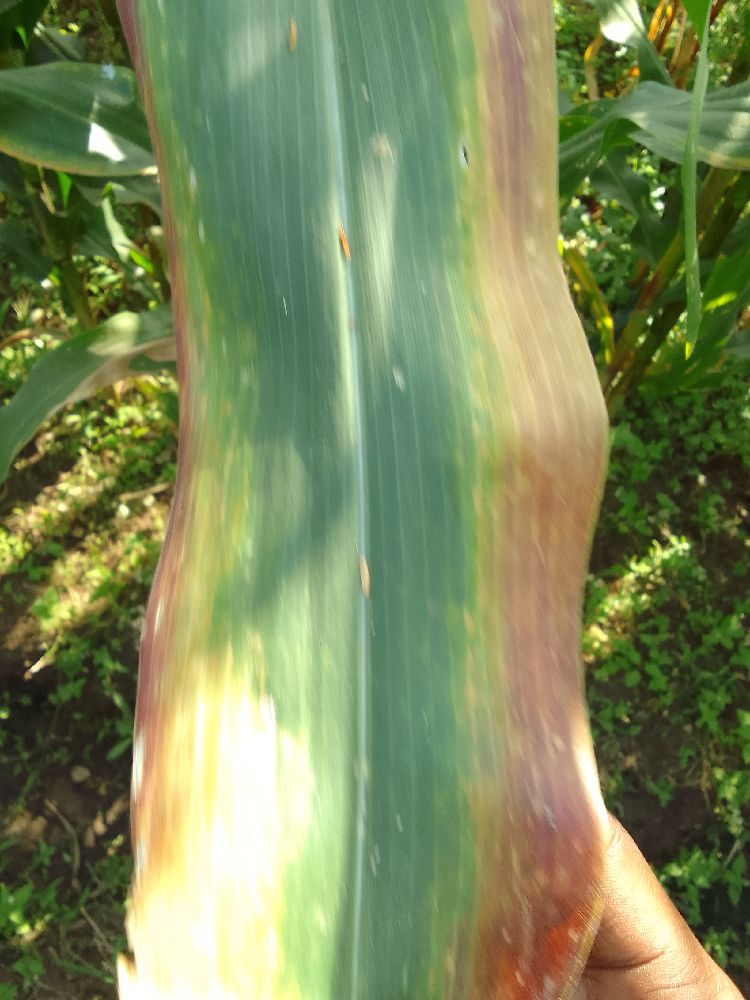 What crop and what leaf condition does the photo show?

maize, maize lethal necrosis
